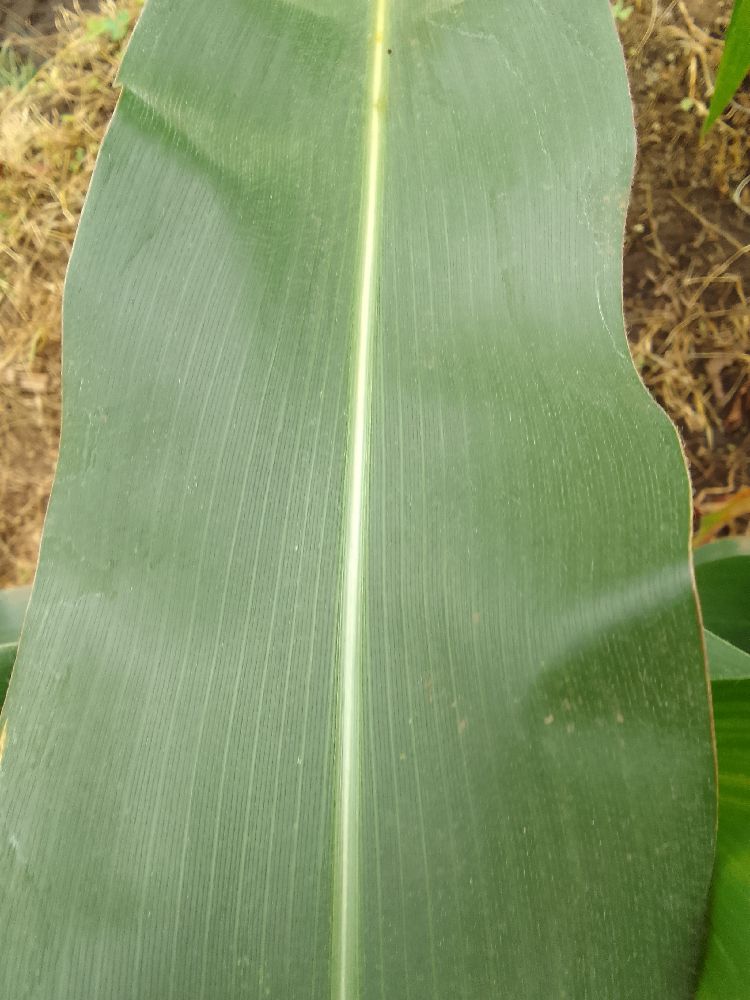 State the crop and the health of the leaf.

maize, healthy
